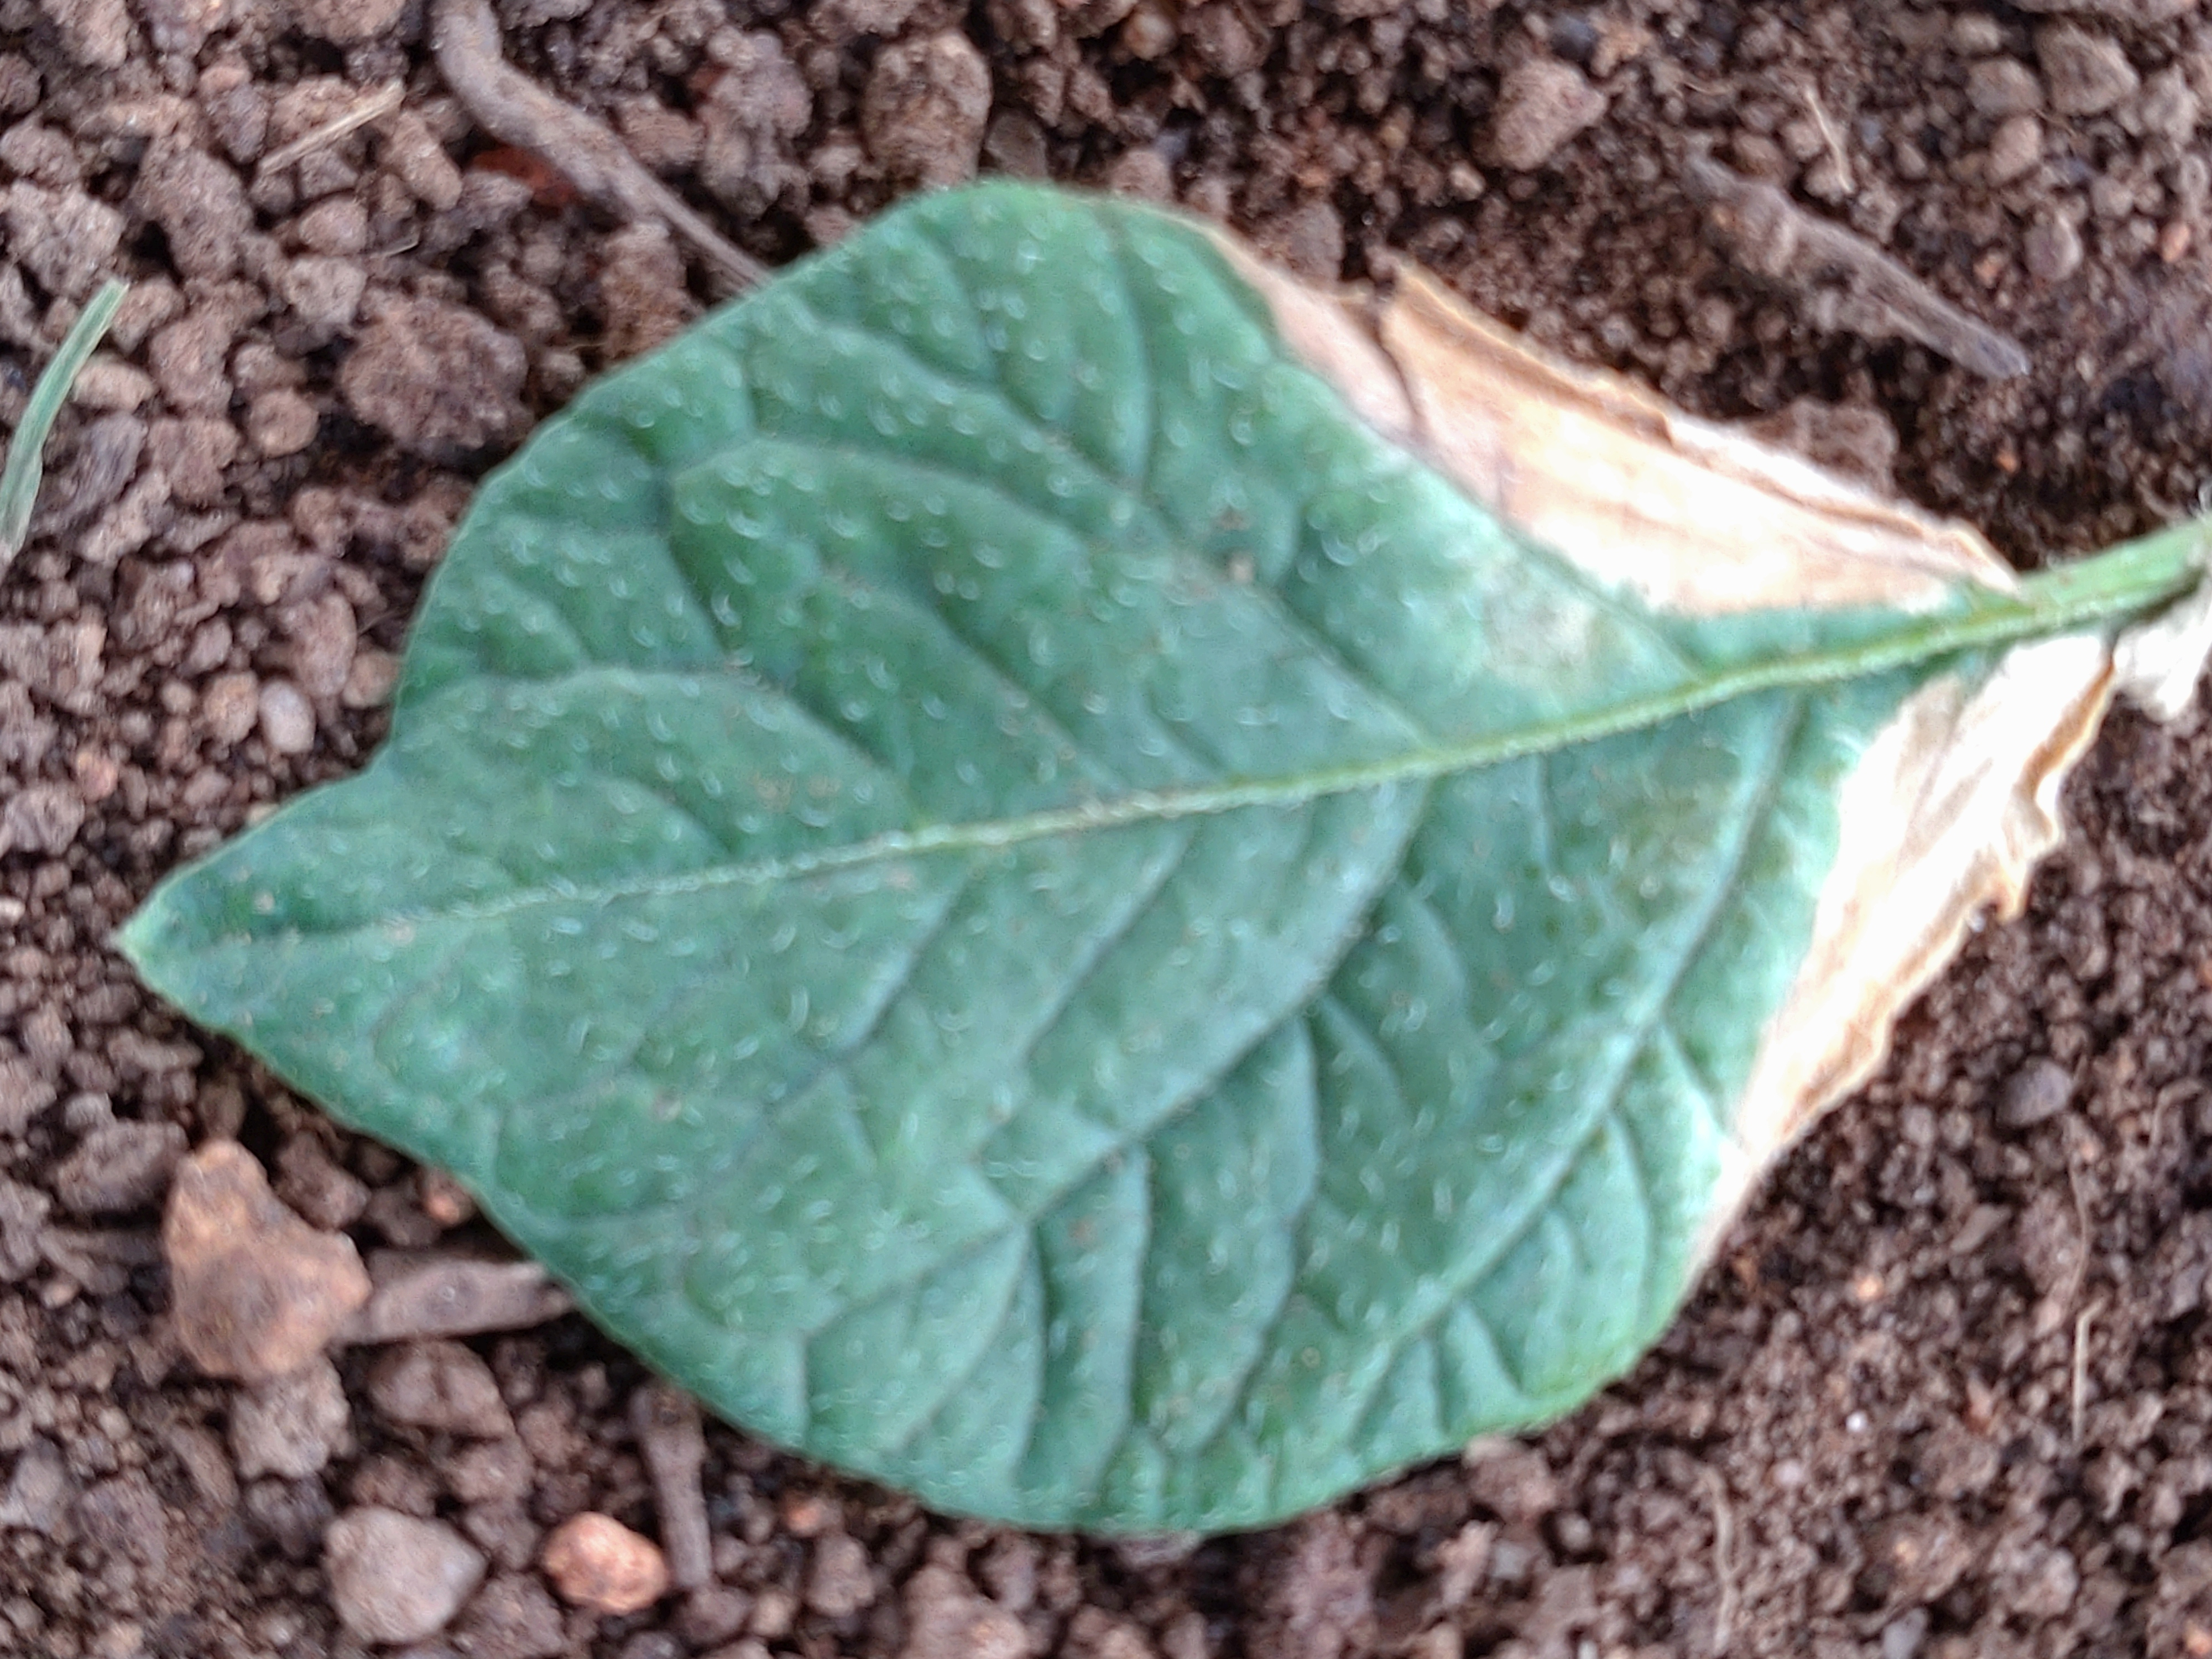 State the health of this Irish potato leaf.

early blight
